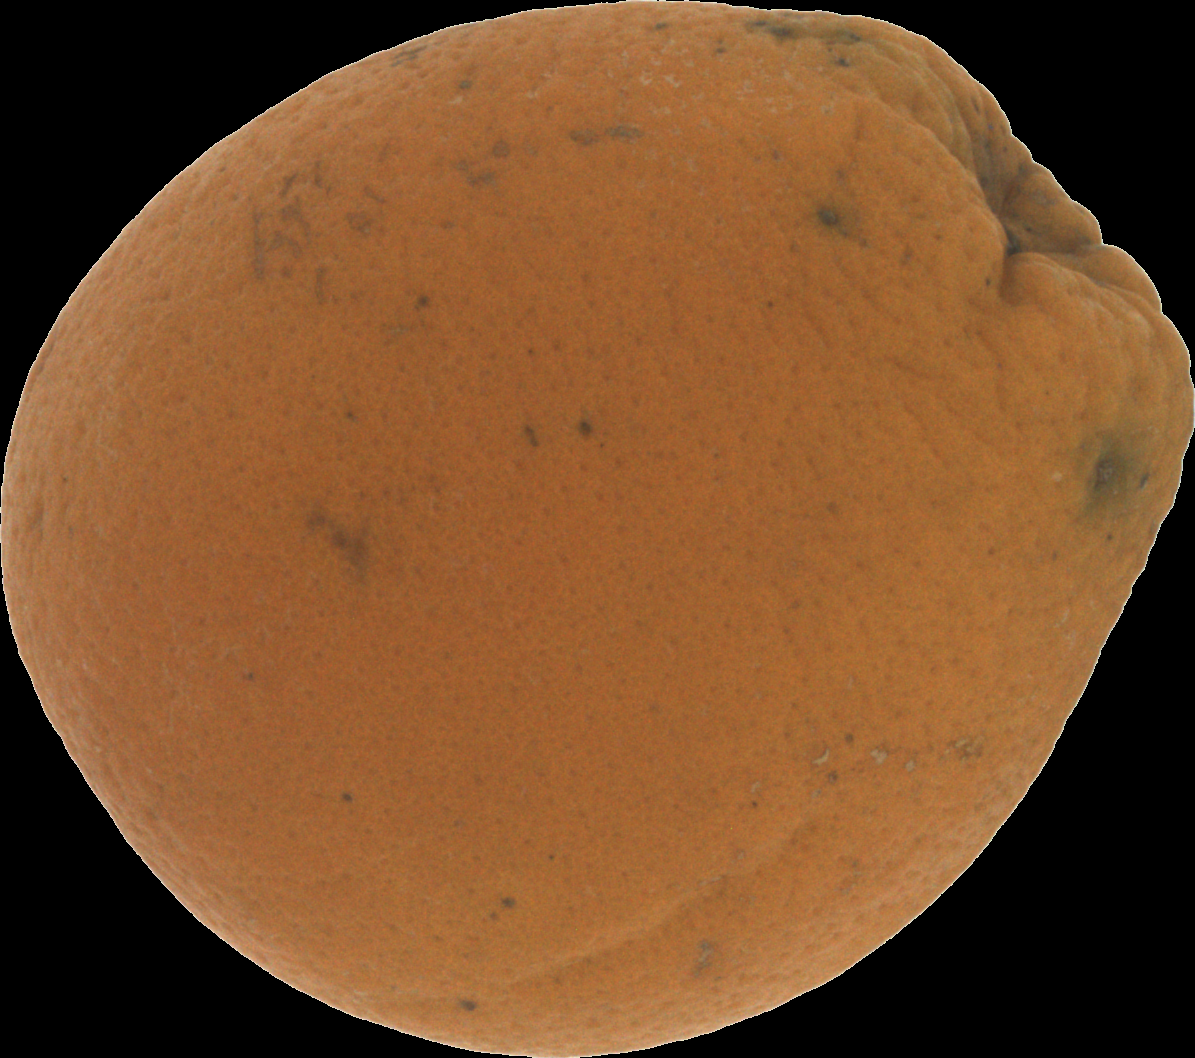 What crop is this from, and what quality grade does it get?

orange, bad
